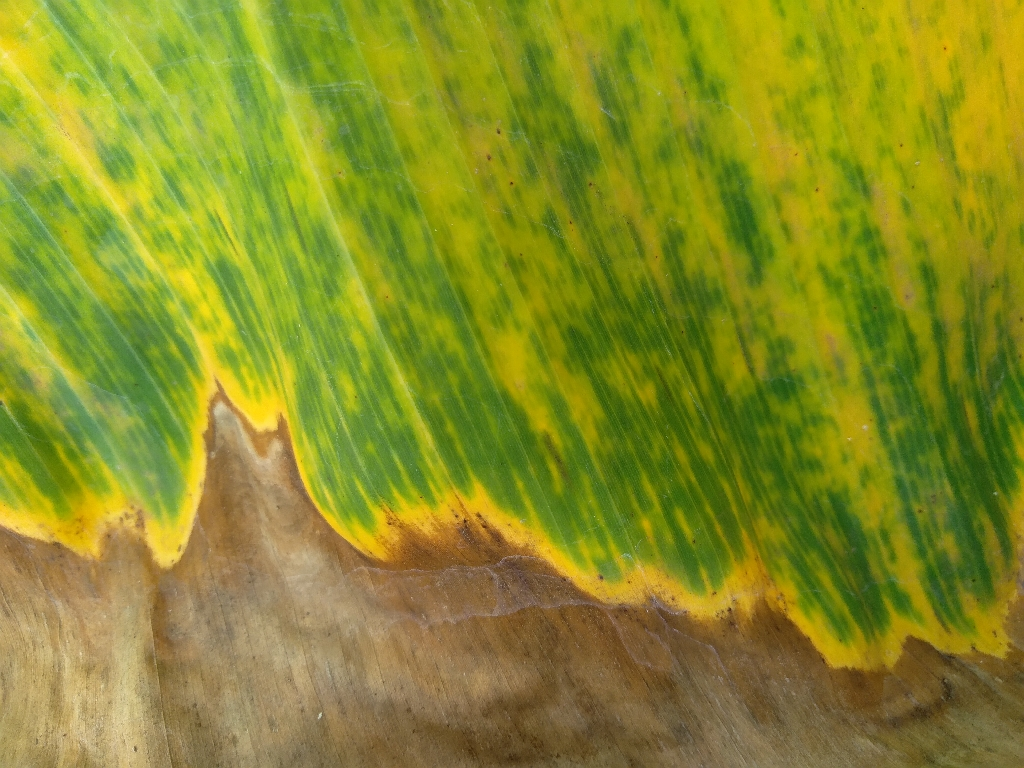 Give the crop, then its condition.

banana, fusarium wilt race 1
